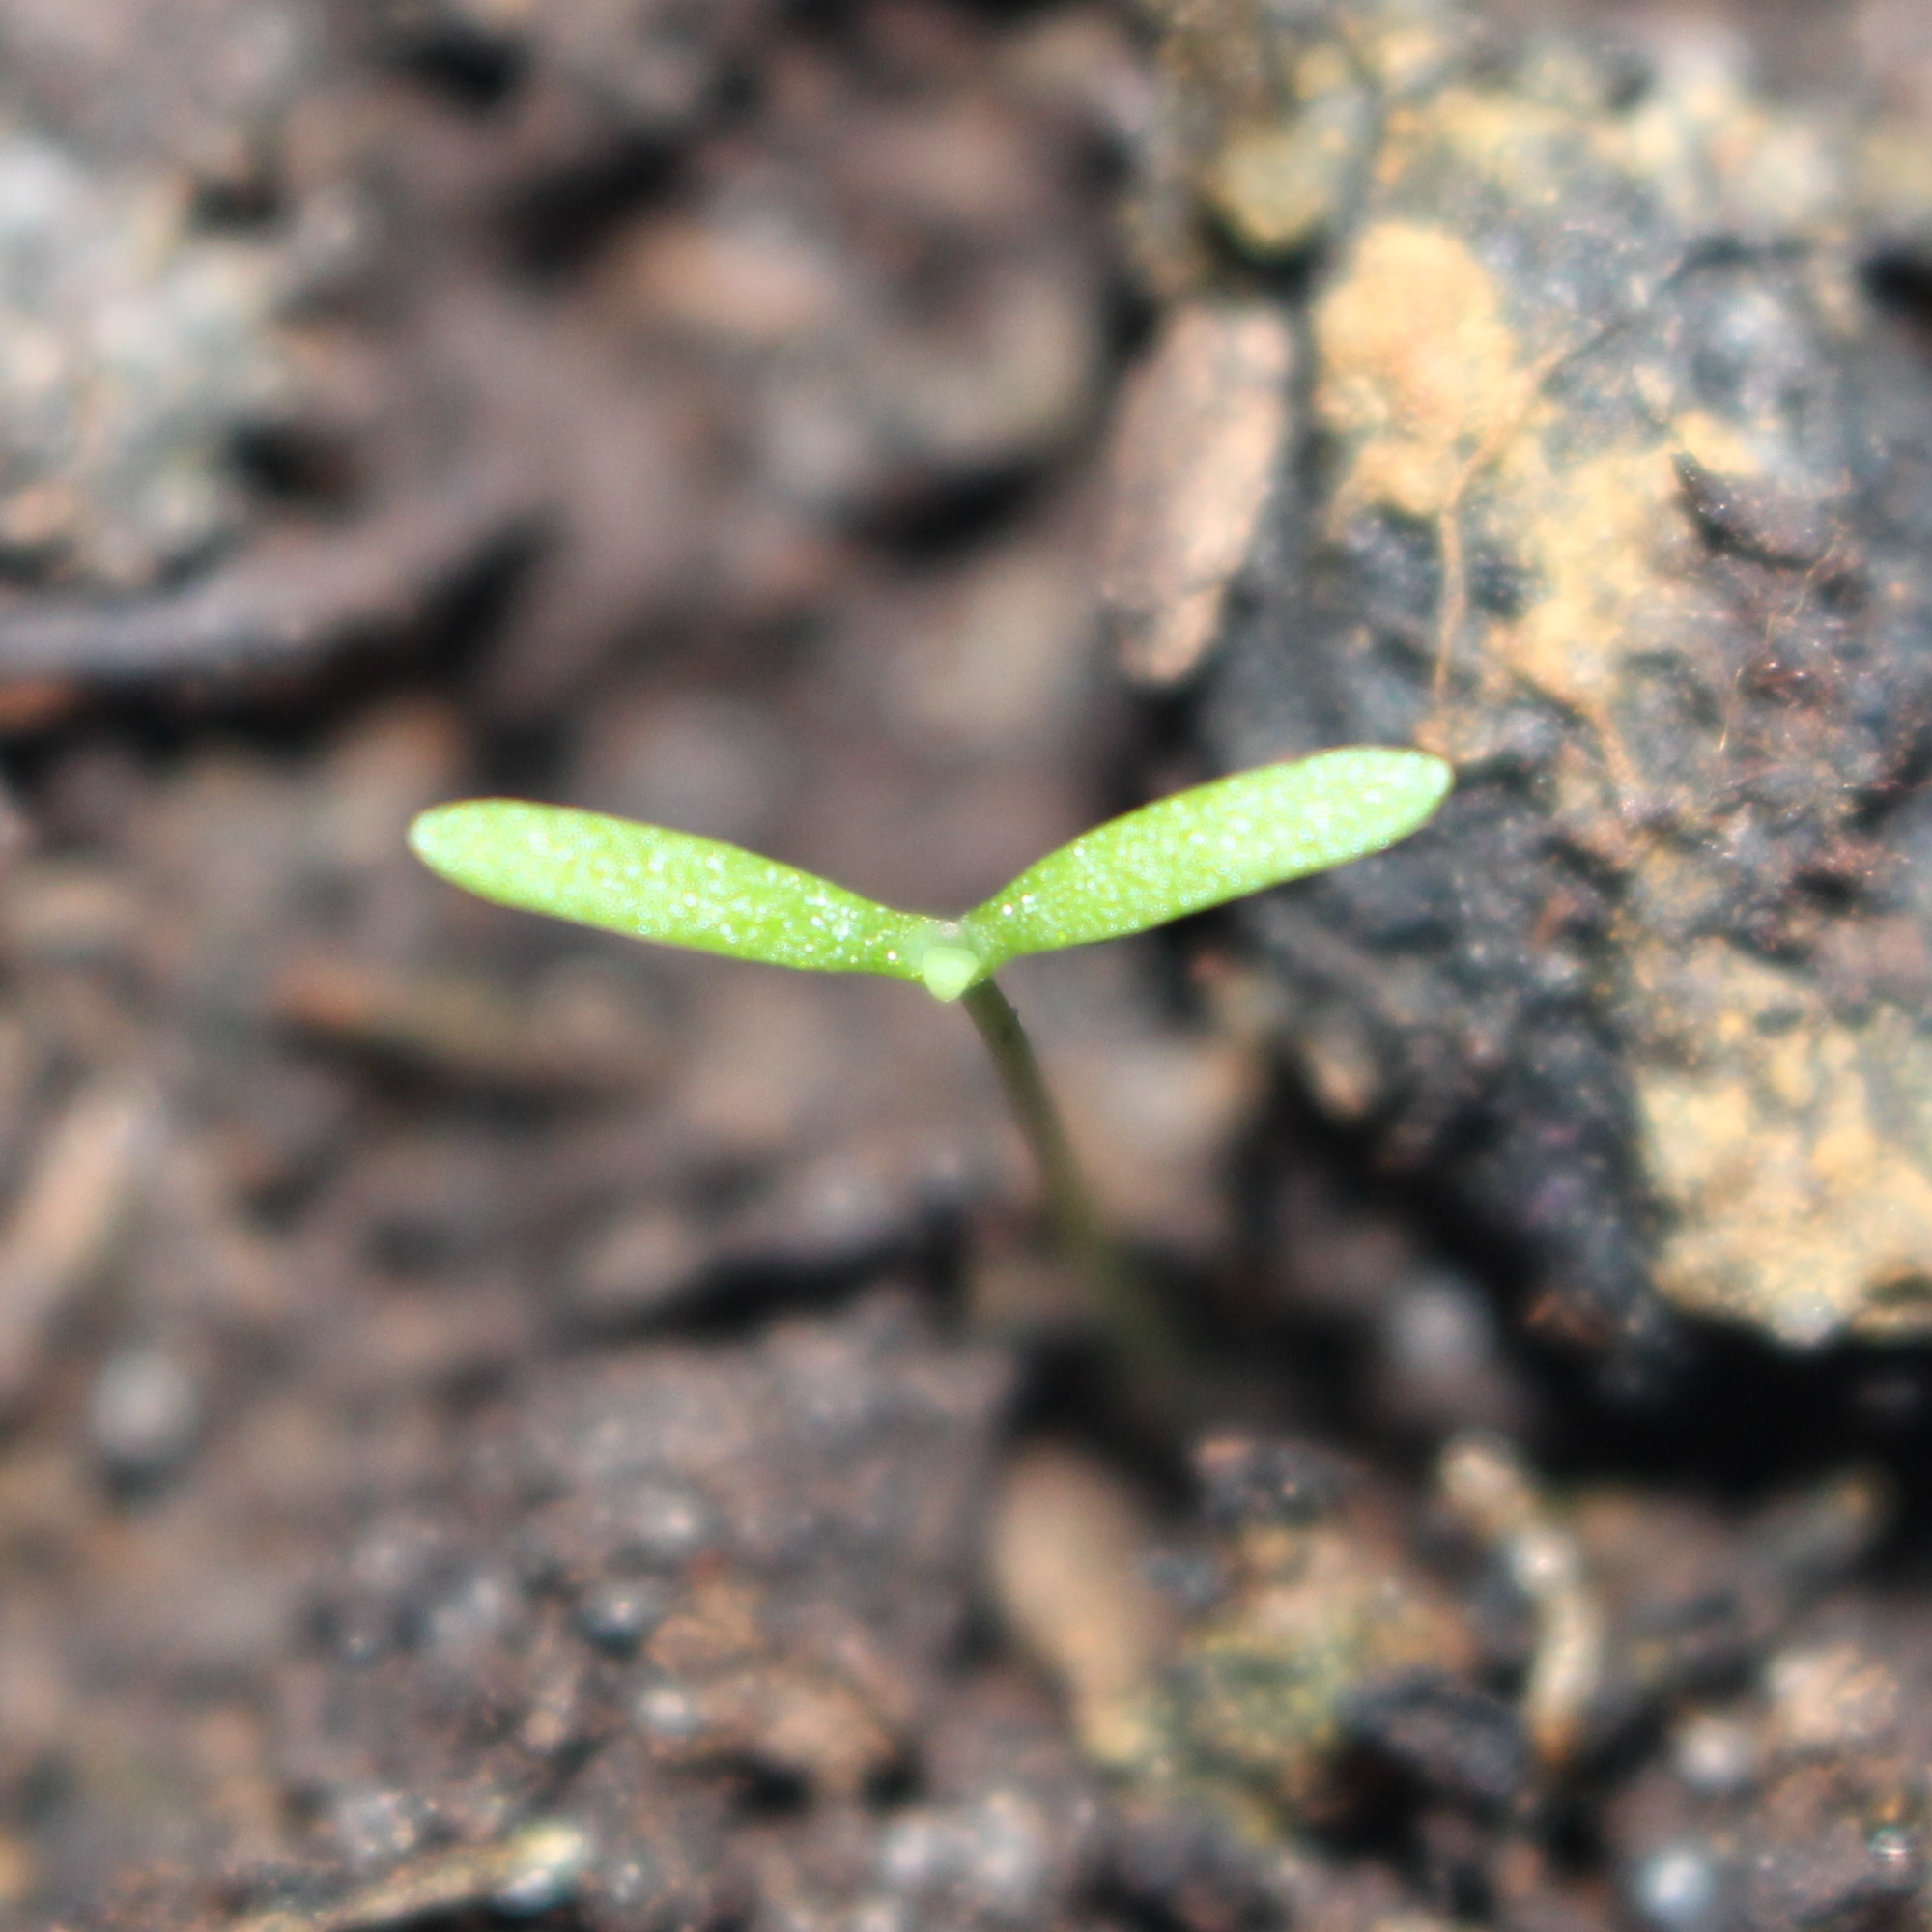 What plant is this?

Papaver rhoeas
